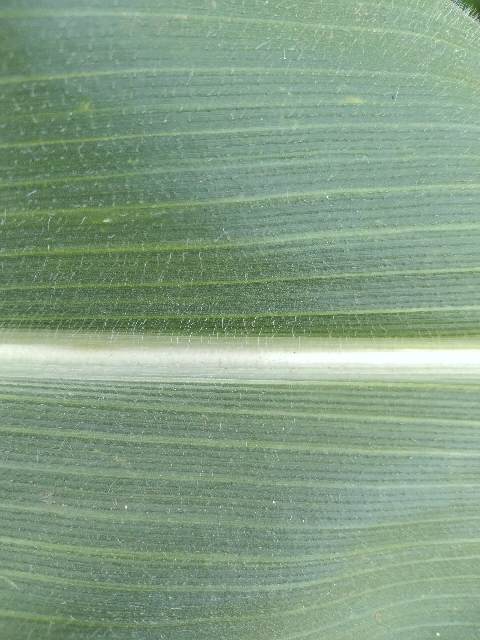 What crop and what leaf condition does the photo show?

maize, healthy
